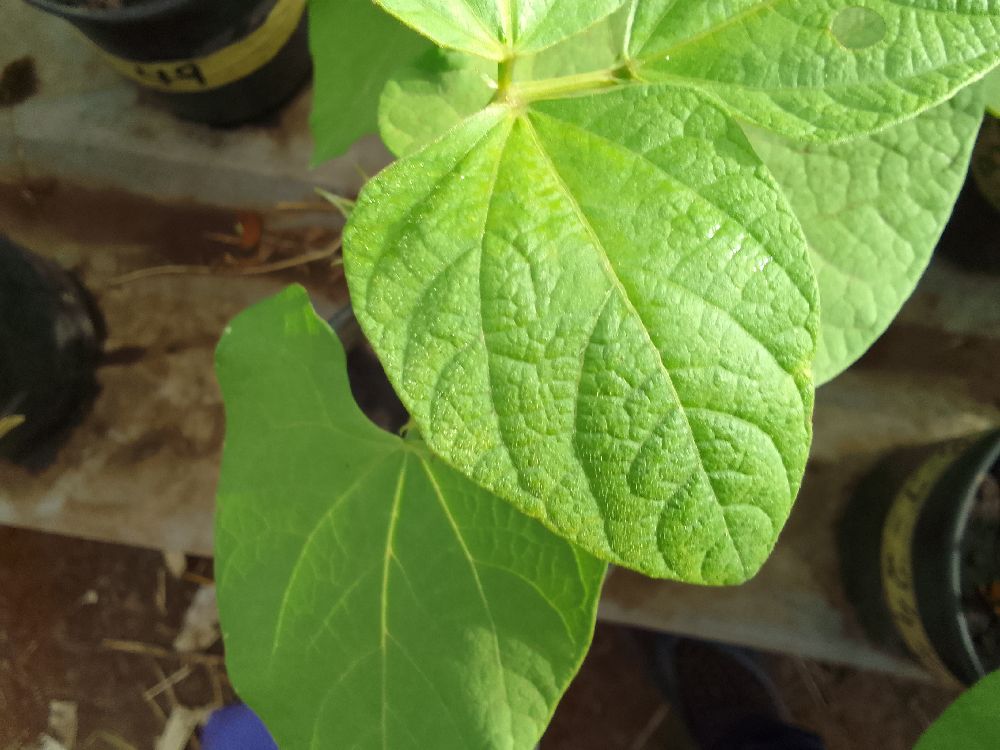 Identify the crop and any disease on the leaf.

common bean, healthy
